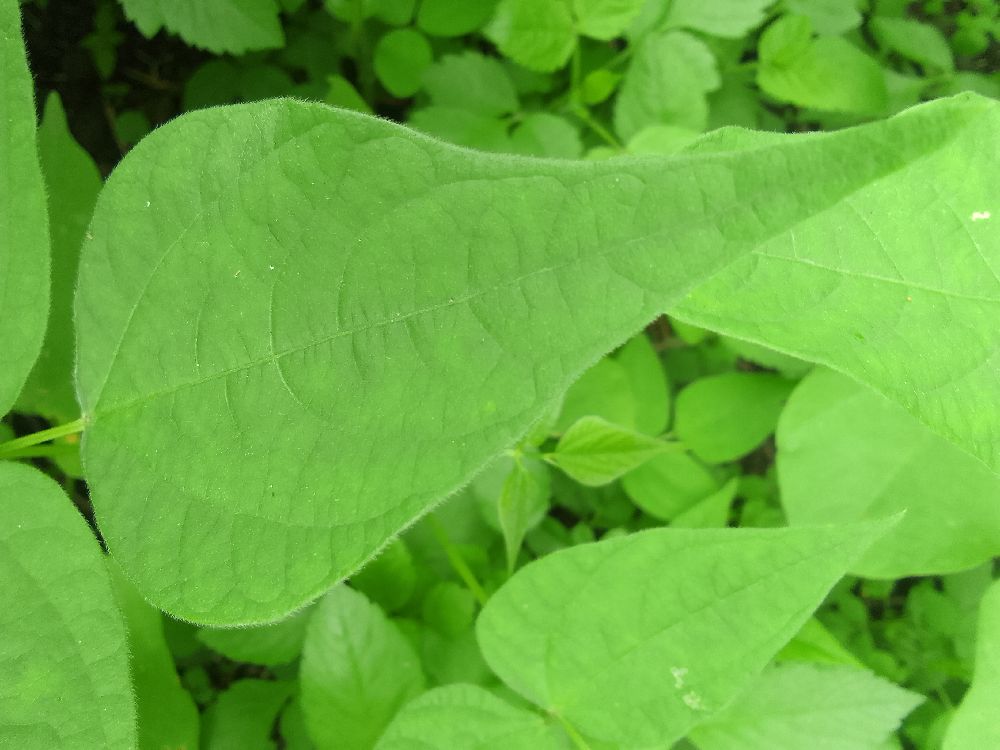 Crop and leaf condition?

common bean, healthy
